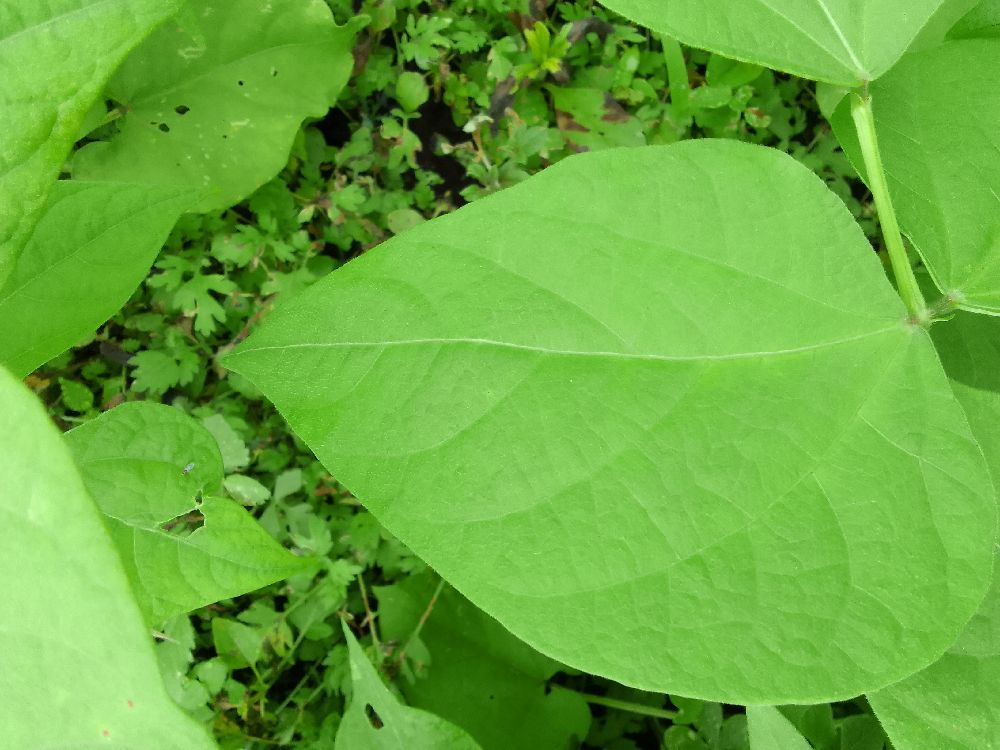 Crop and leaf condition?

common bean, healthy
